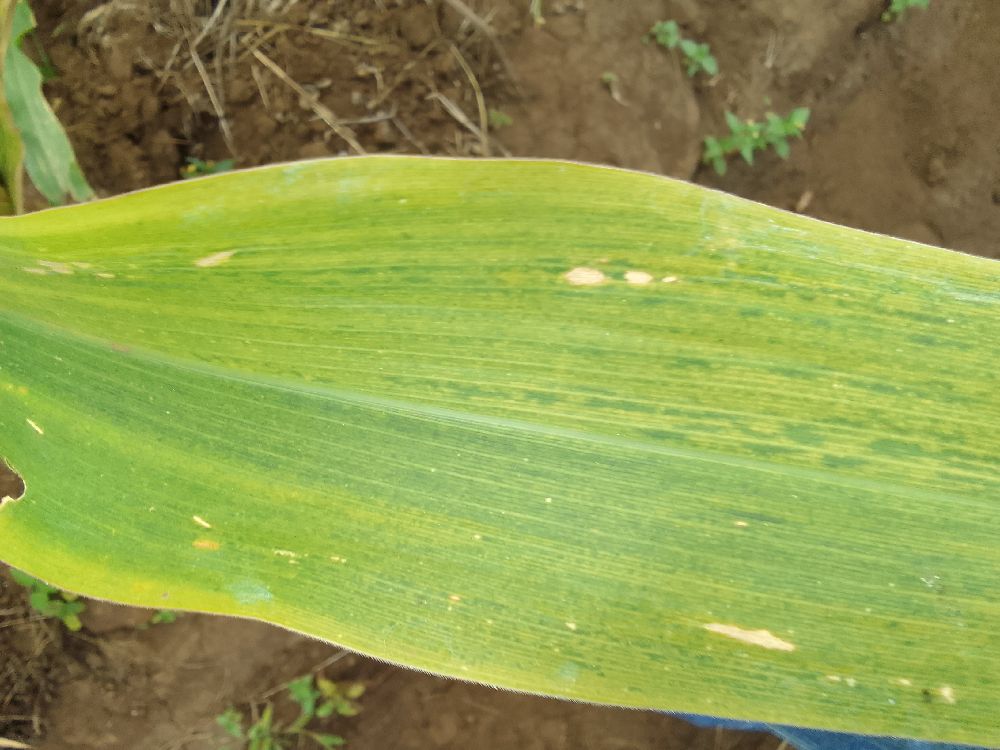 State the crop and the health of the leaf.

maize, maize lethal necrosis
